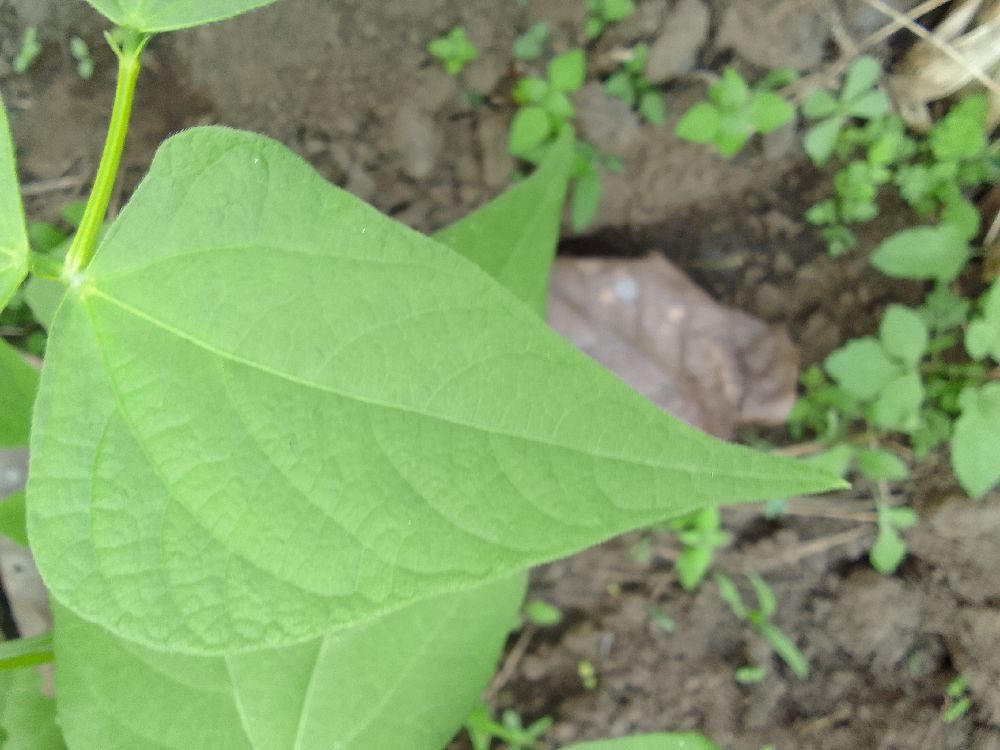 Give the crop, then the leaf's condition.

common bean, healthy
